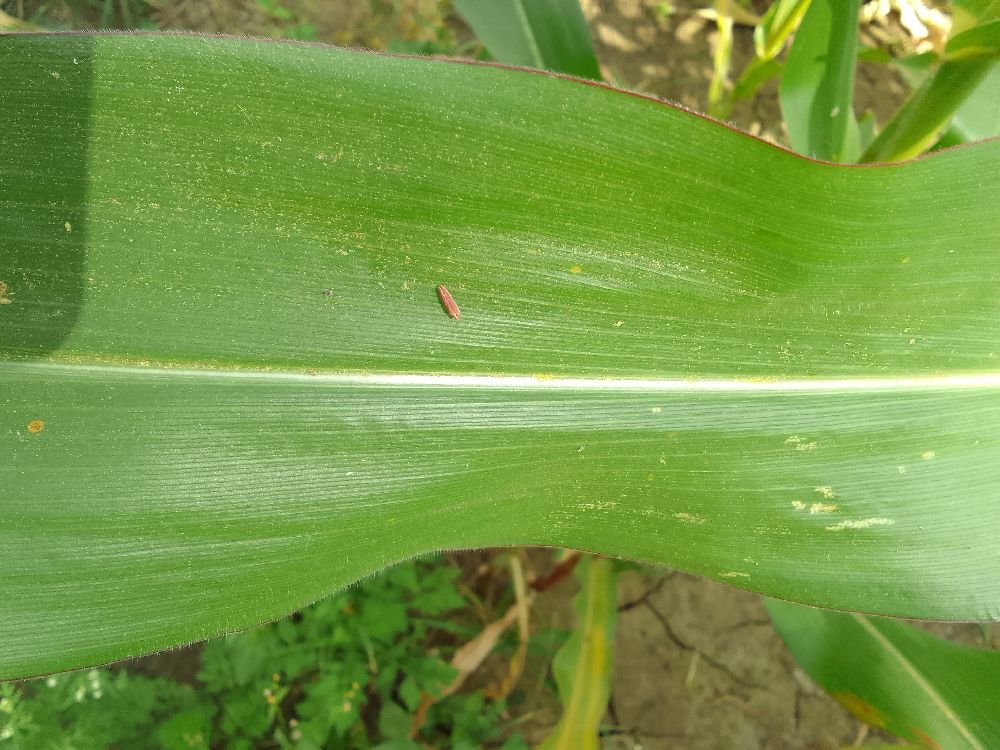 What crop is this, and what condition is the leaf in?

maize, healthy
